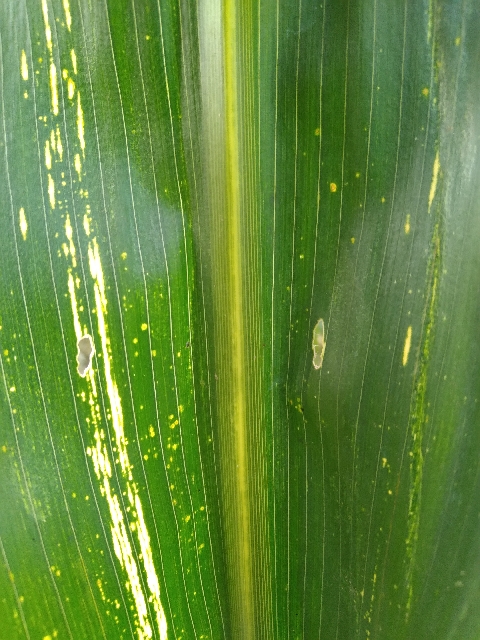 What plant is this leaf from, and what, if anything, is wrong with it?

maize, maize streak virus
